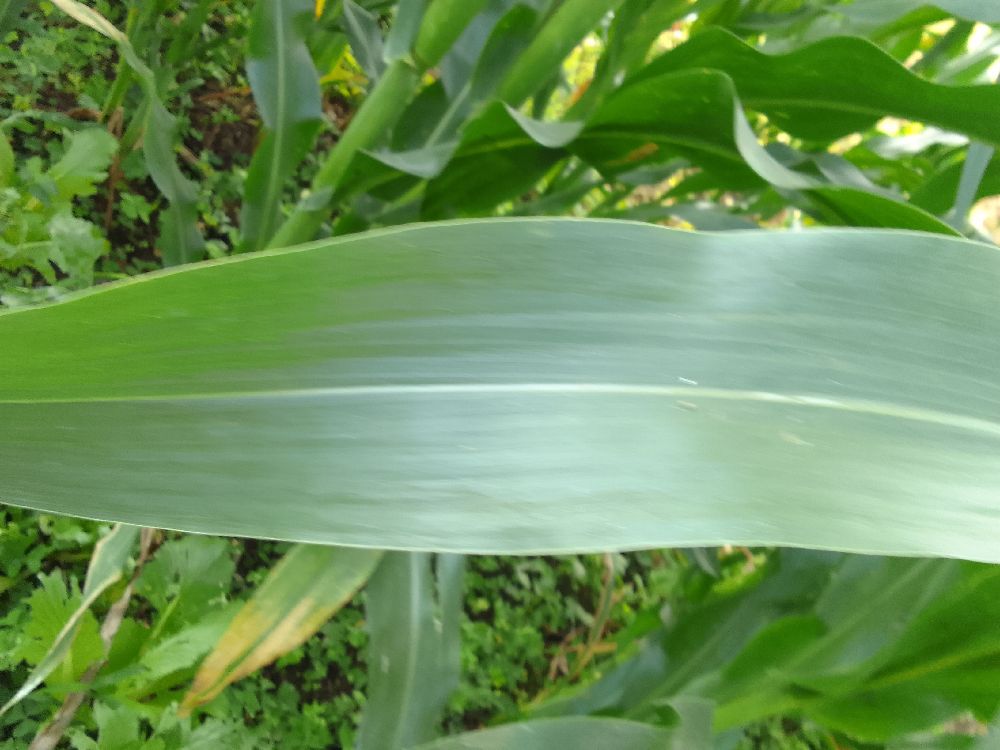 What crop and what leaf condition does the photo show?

maize, healthy
